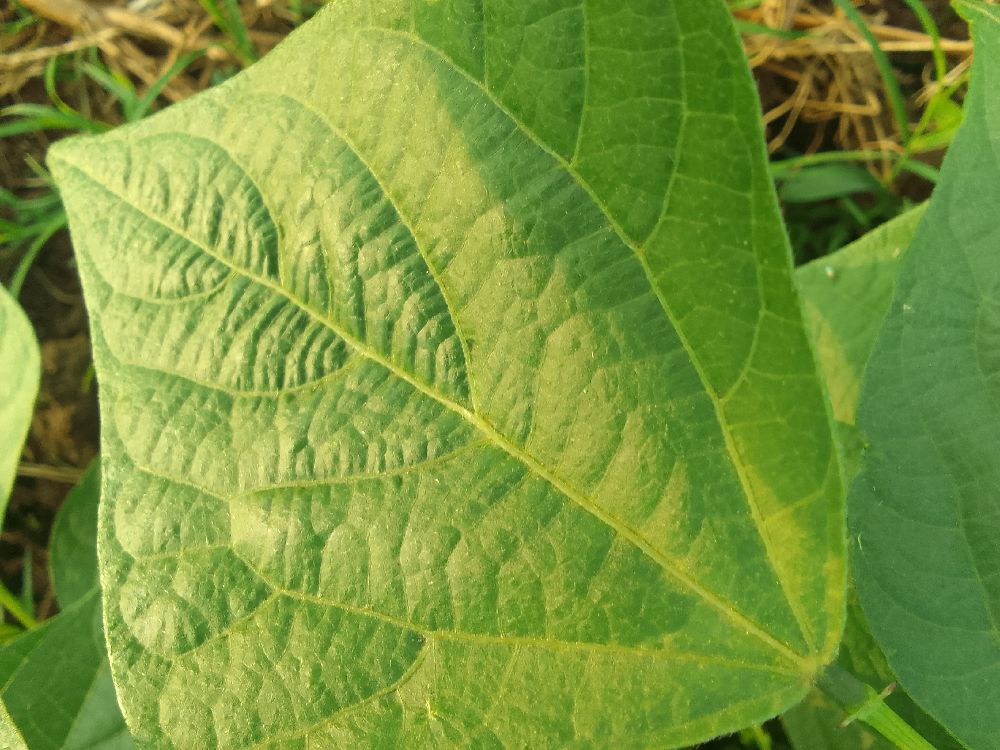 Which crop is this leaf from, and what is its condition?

common bean, healthy
